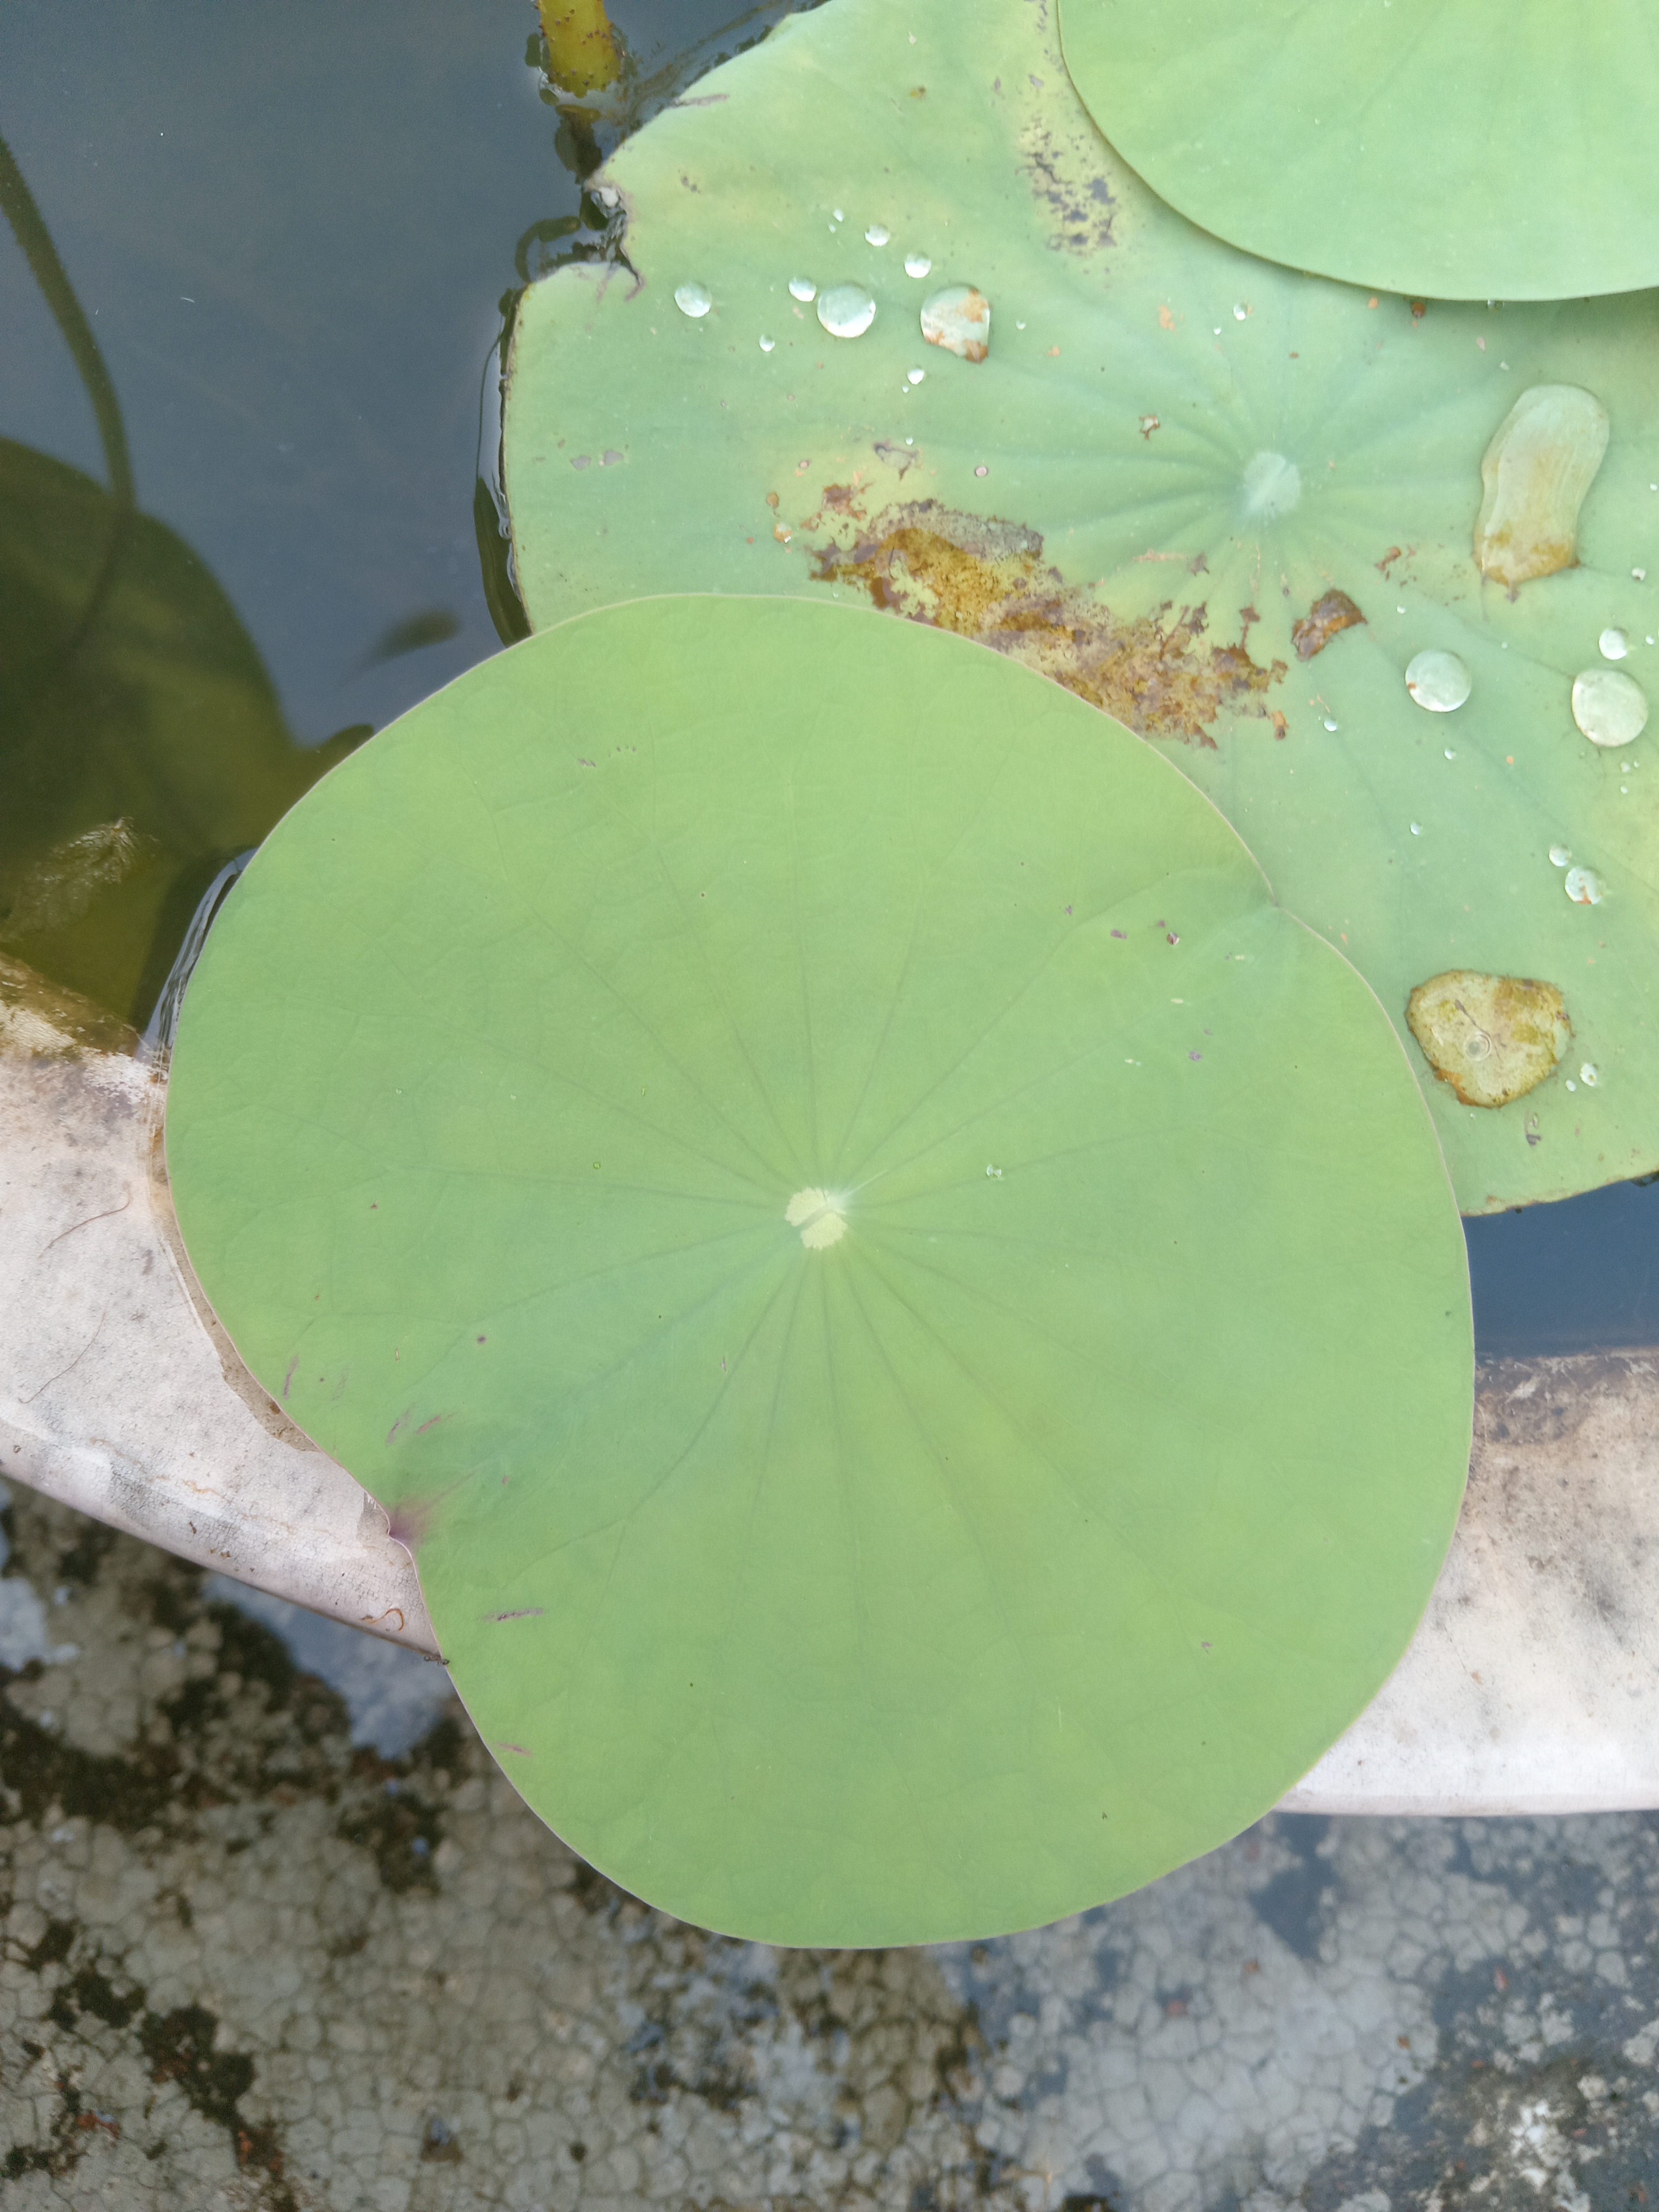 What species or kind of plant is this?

lotus
